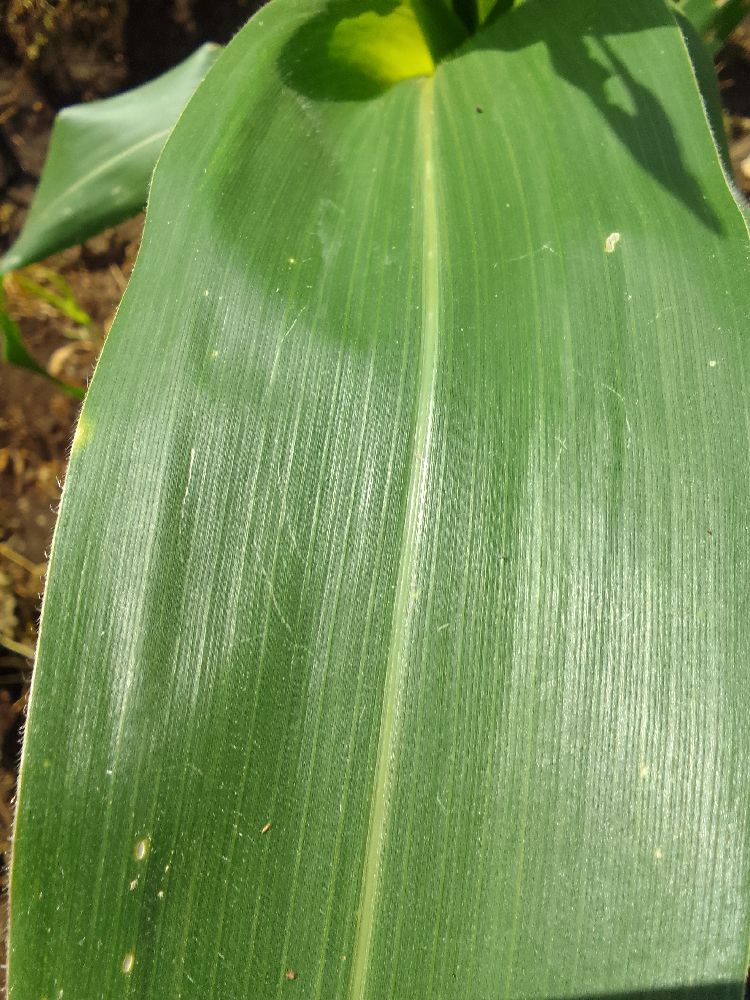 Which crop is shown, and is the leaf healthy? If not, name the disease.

maize, healthy
